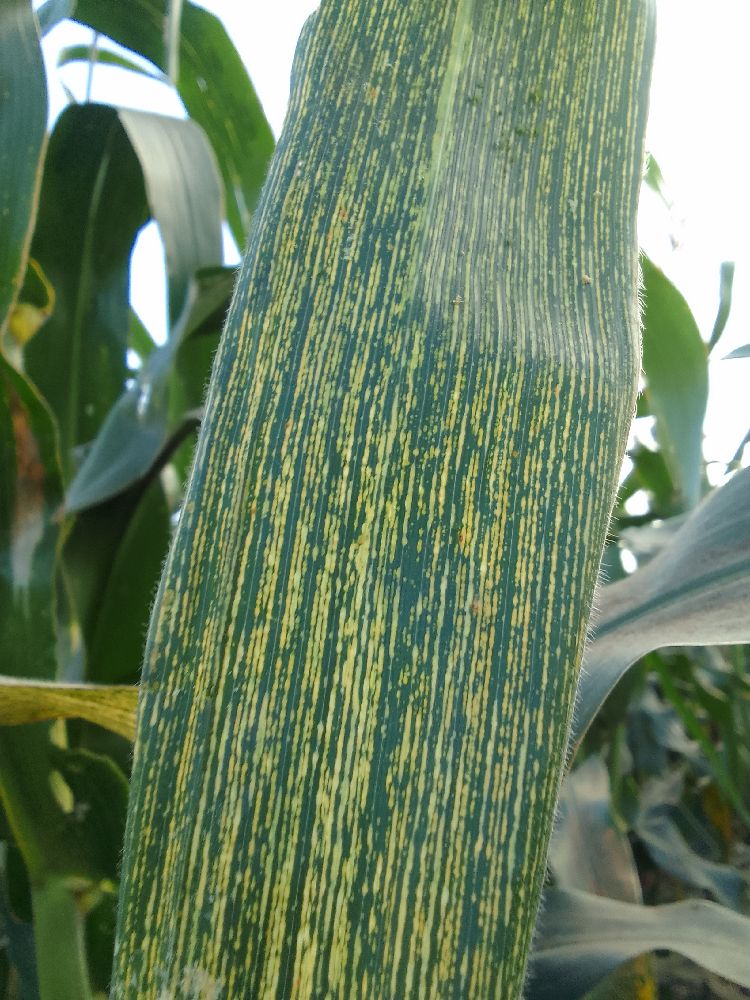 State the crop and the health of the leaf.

maize, maize streak virus
